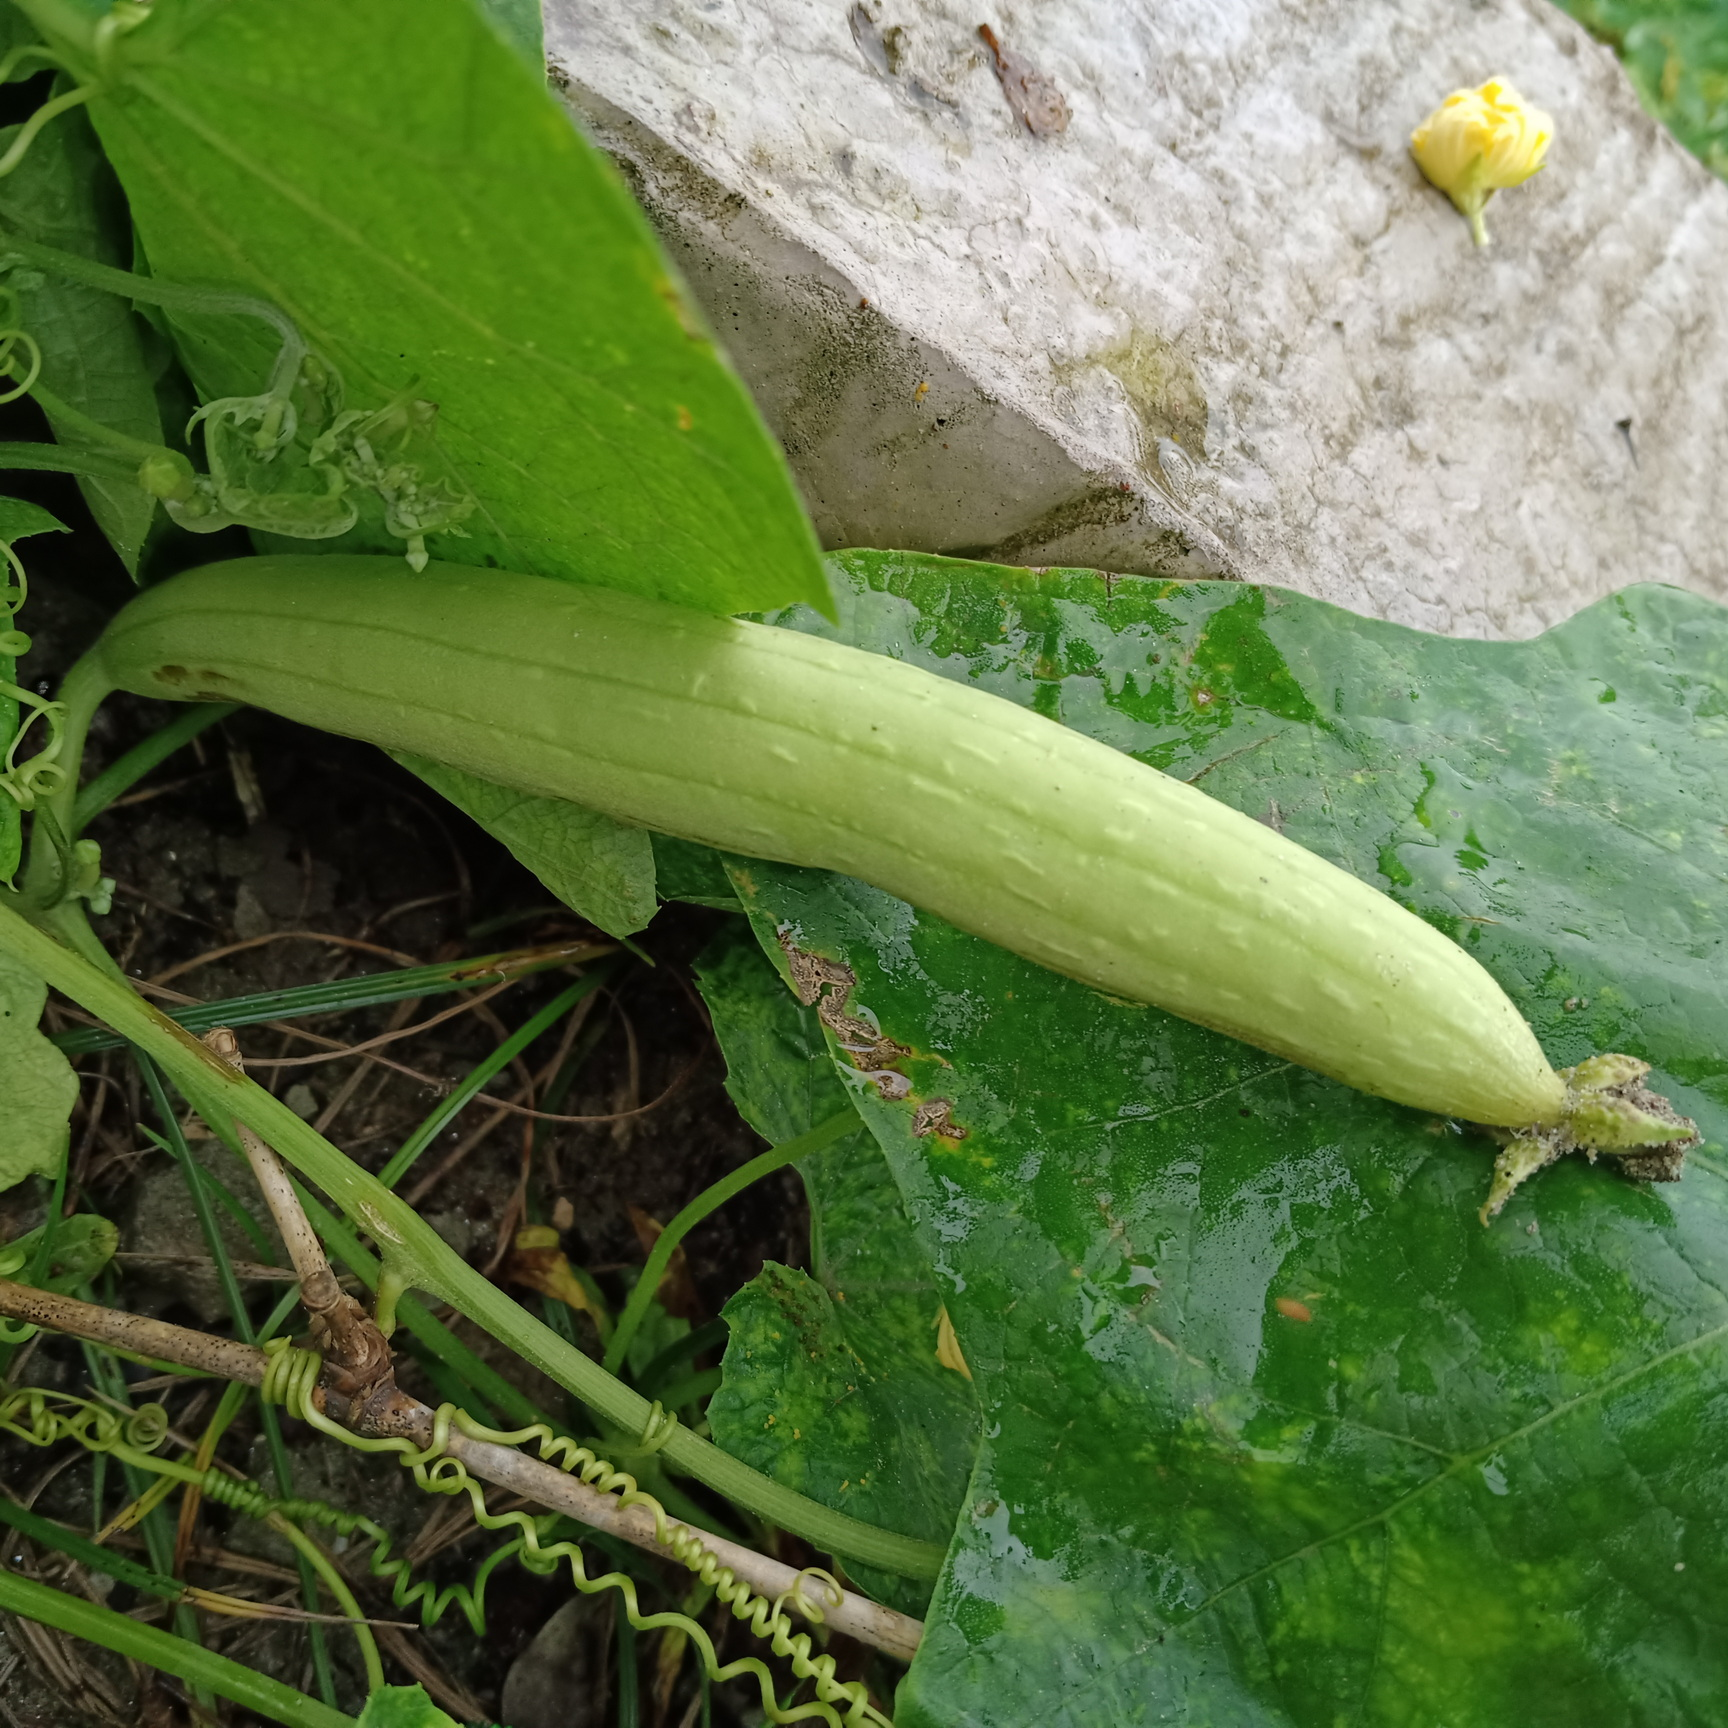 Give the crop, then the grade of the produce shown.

luffa, fresh
